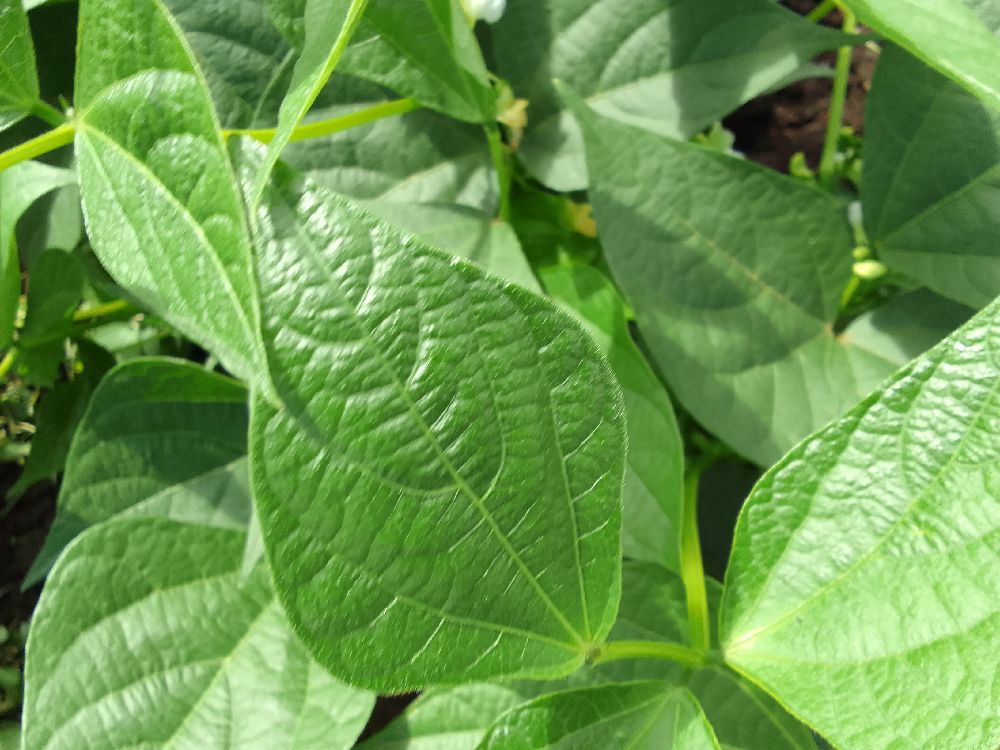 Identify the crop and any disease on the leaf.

common bean, healthy
